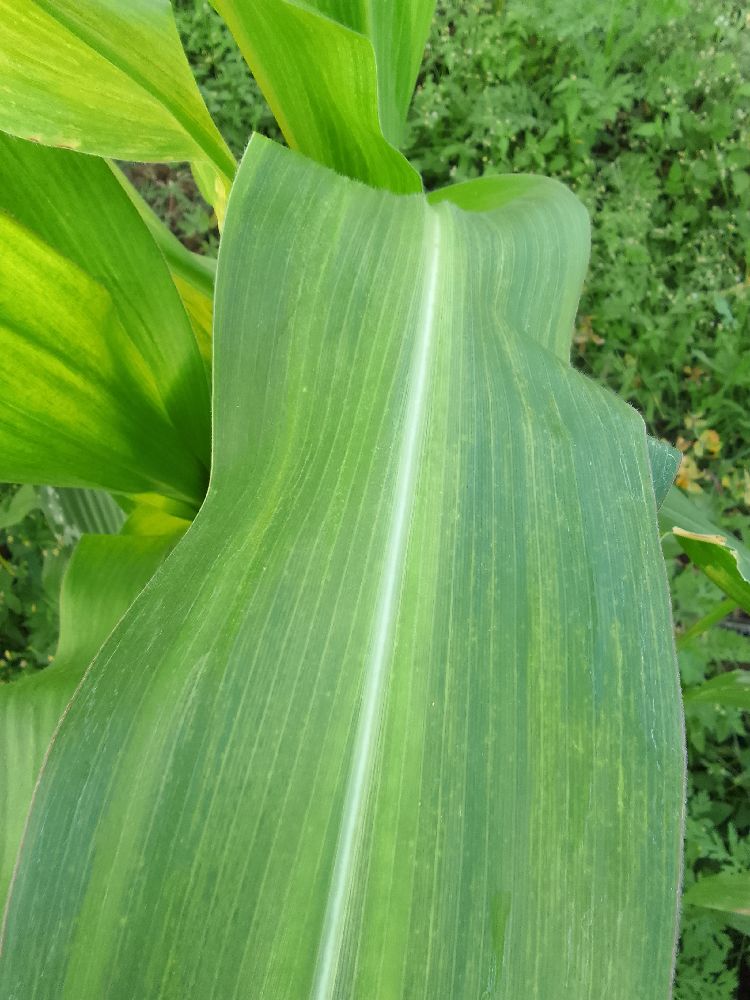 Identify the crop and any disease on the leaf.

maize, maize lethal necrosis
